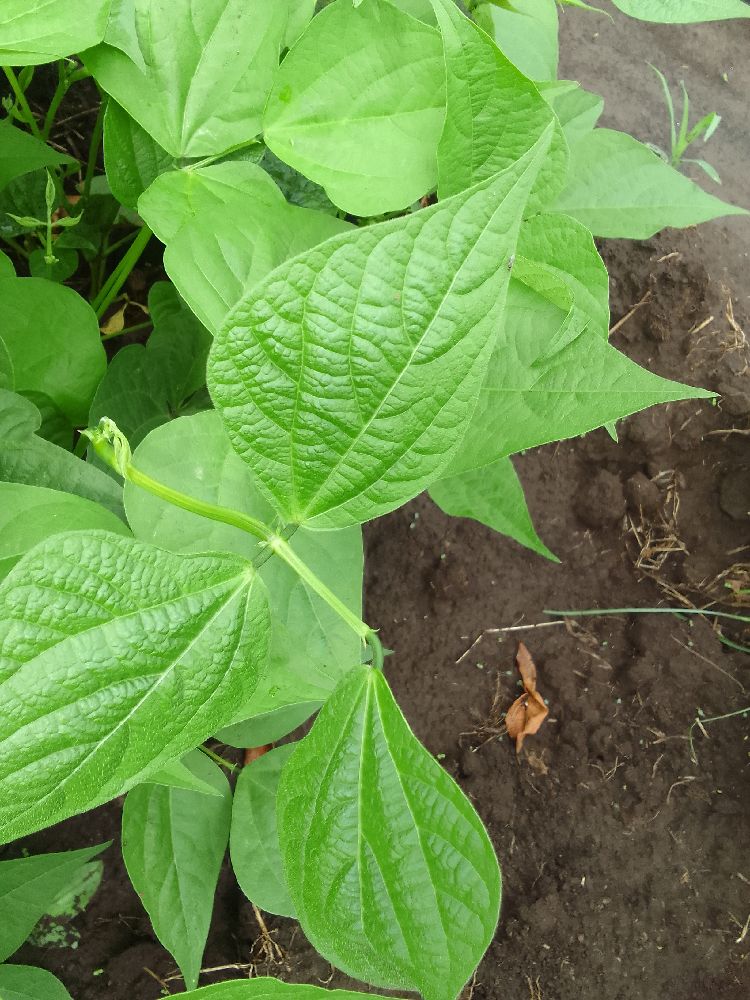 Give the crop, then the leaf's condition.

common bean, healthy
